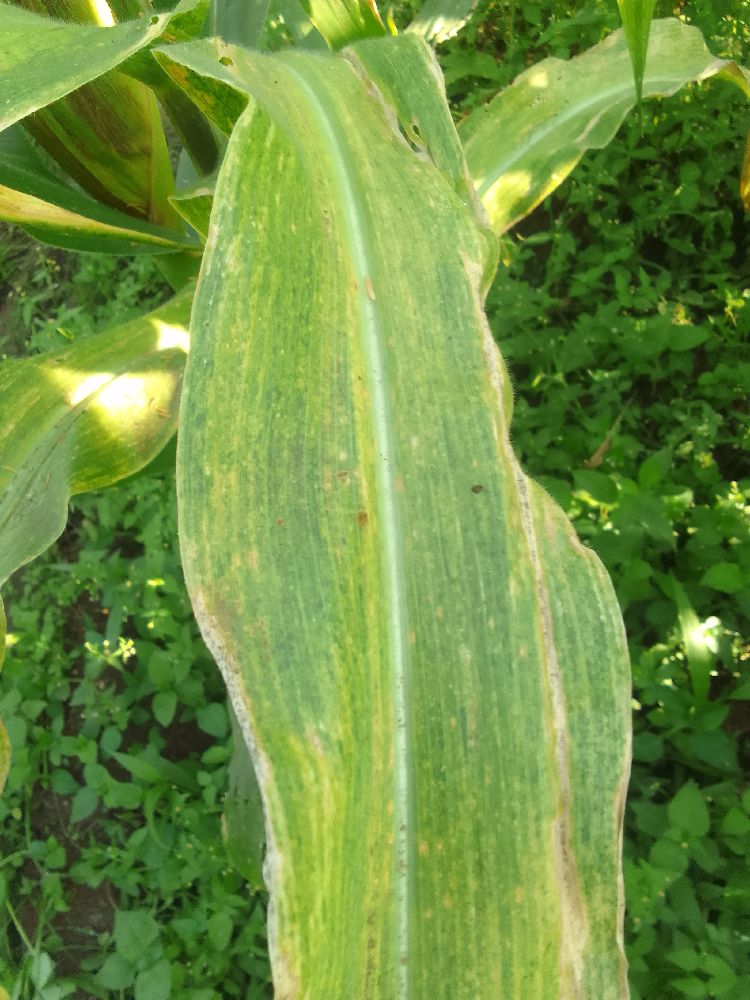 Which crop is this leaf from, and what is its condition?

maize, maize lethal necrosis
